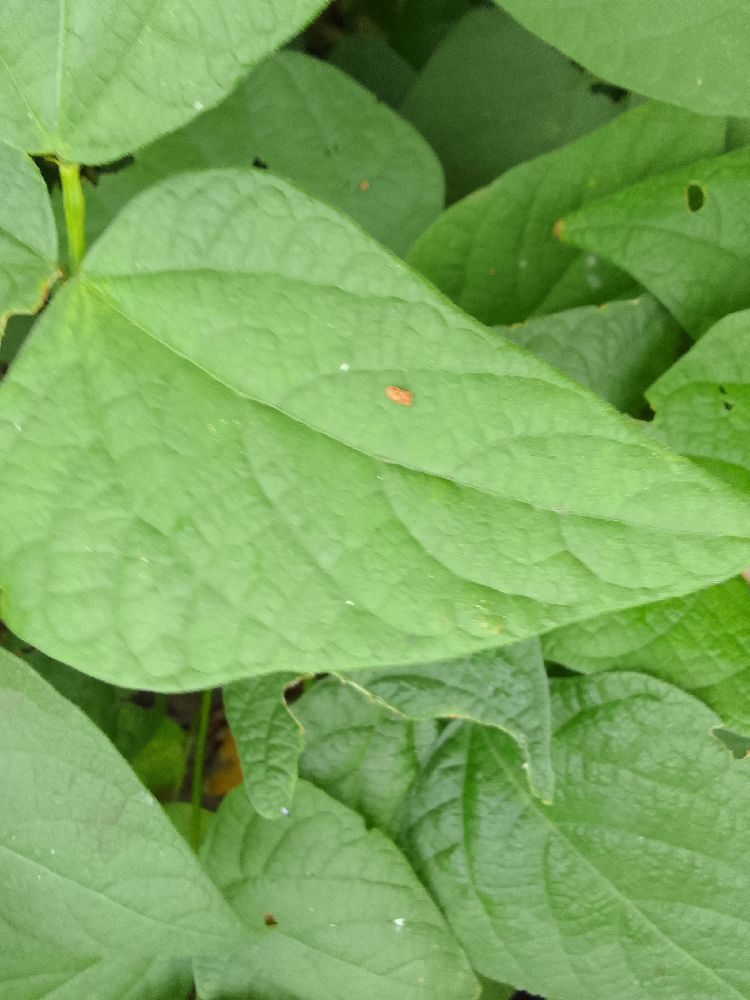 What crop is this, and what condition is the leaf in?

common bean, healthy
